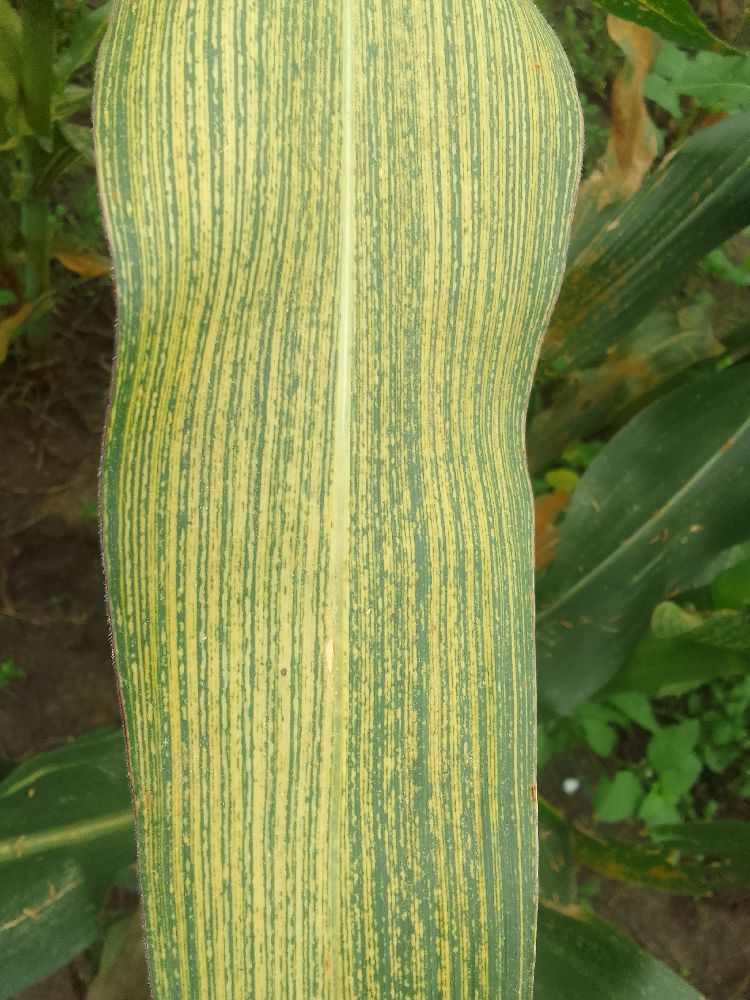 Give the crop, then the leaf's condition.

maize, maize streak virus
